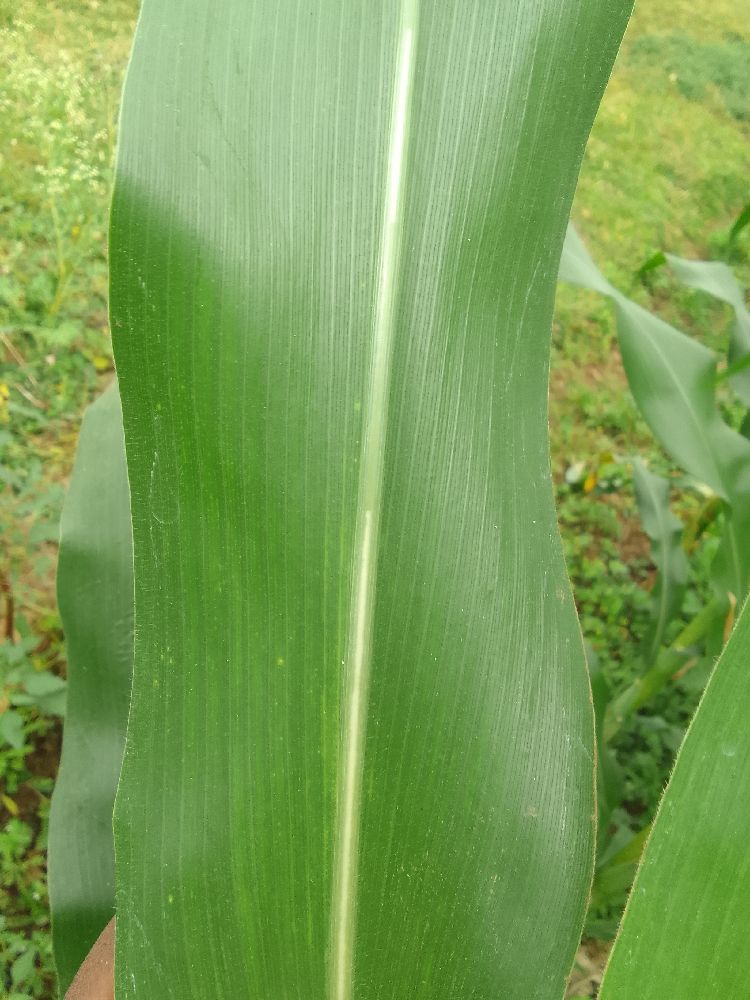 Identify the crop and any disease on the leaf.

maize, healthy
